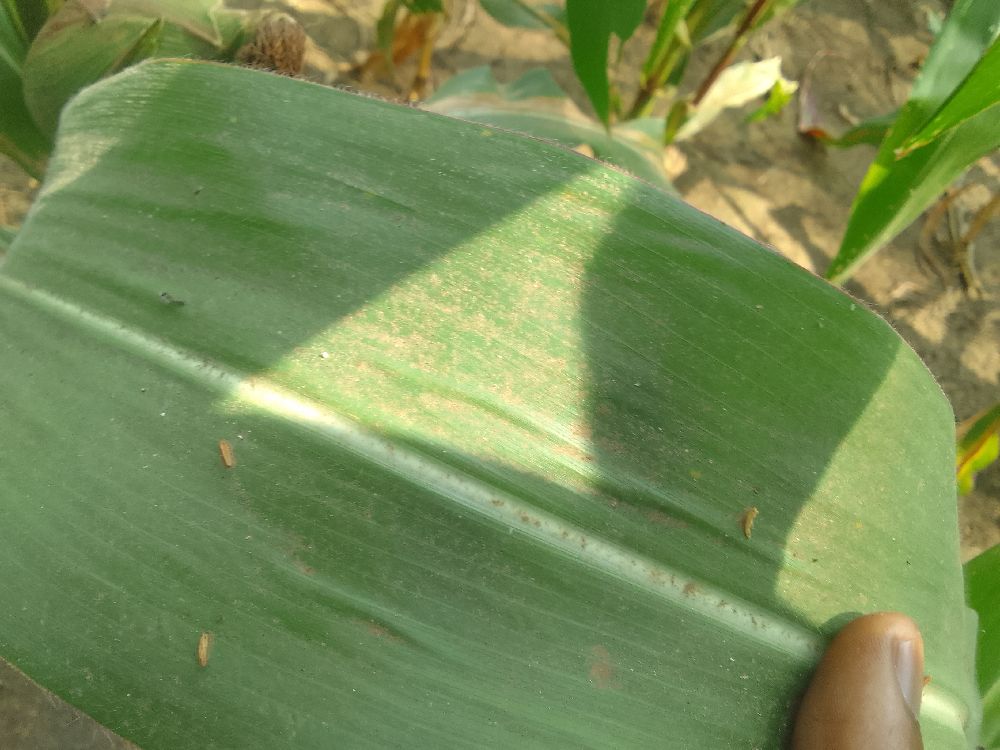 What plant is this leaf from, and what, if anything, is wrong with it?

maize, healthy
